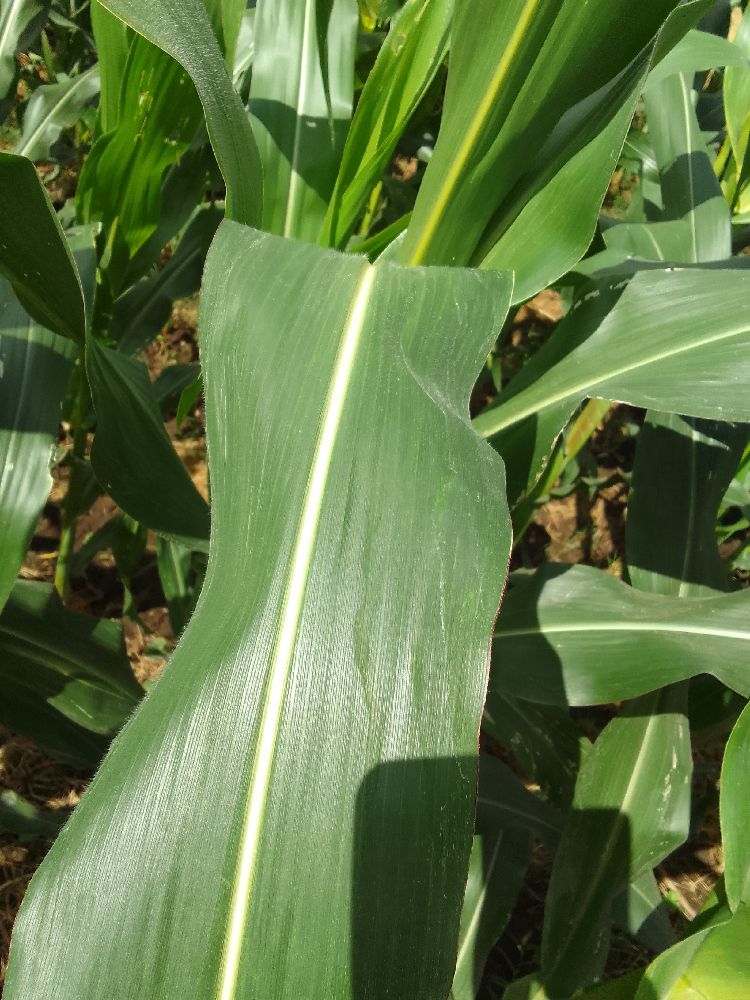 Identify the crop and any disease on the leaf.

maize, healthy
